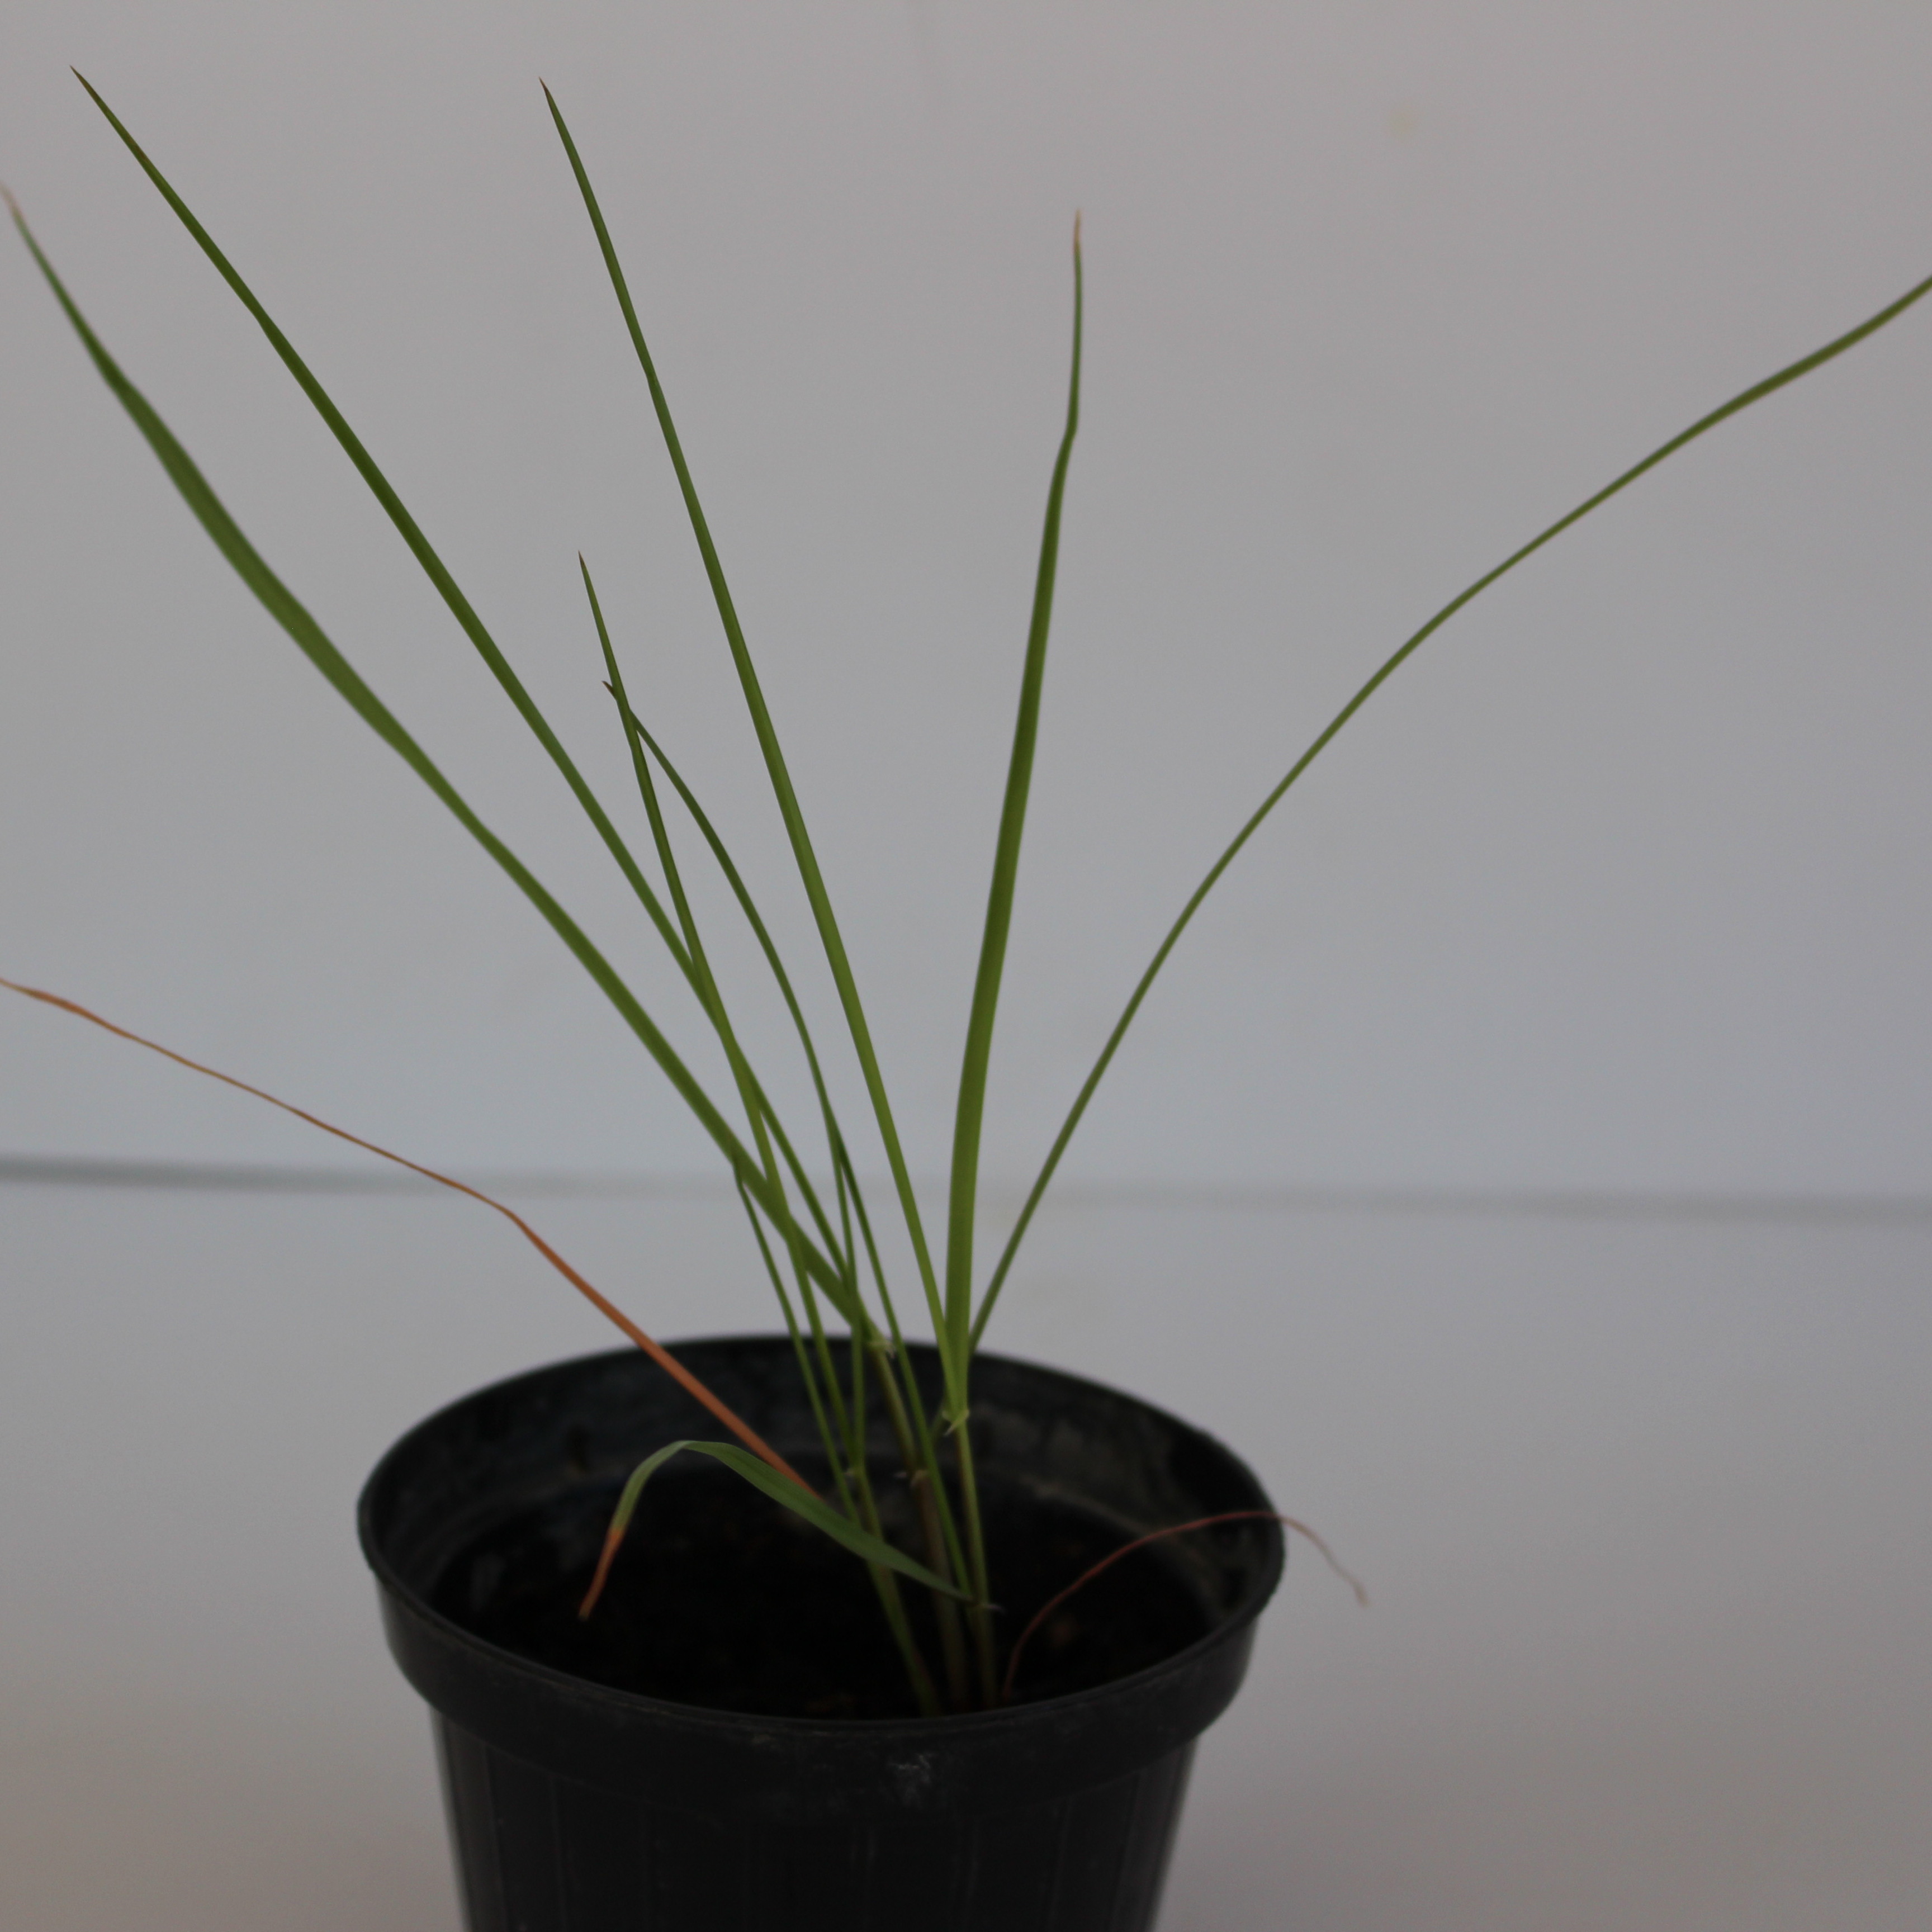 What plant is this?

Lolium multiflorum
